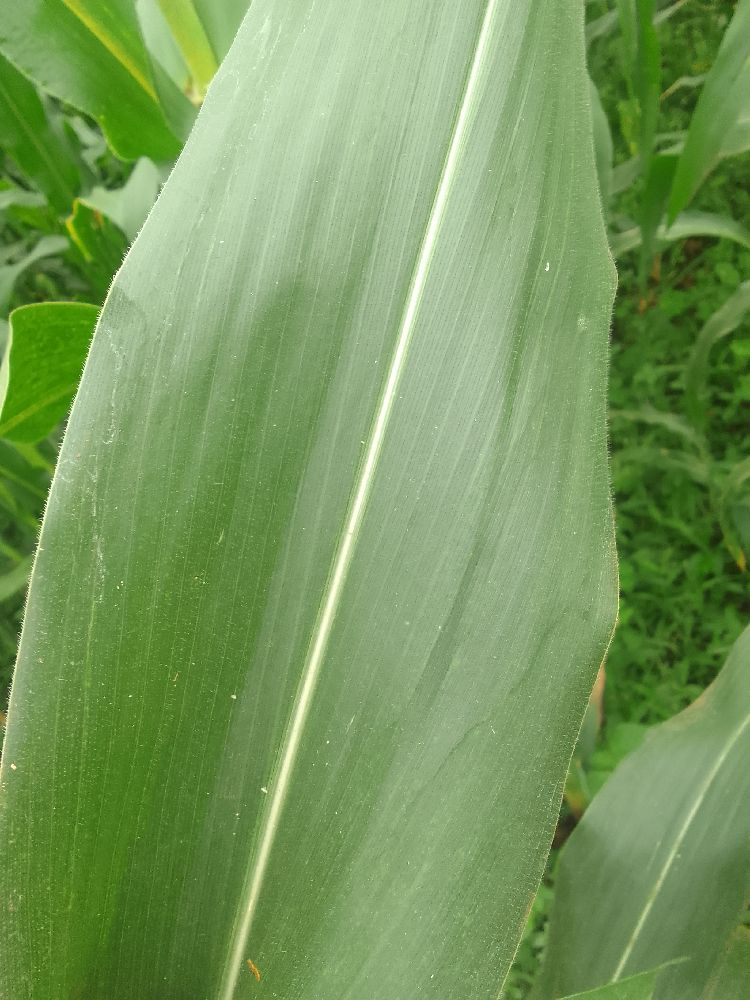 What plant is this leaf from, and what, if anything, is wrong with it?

maize, healthy
